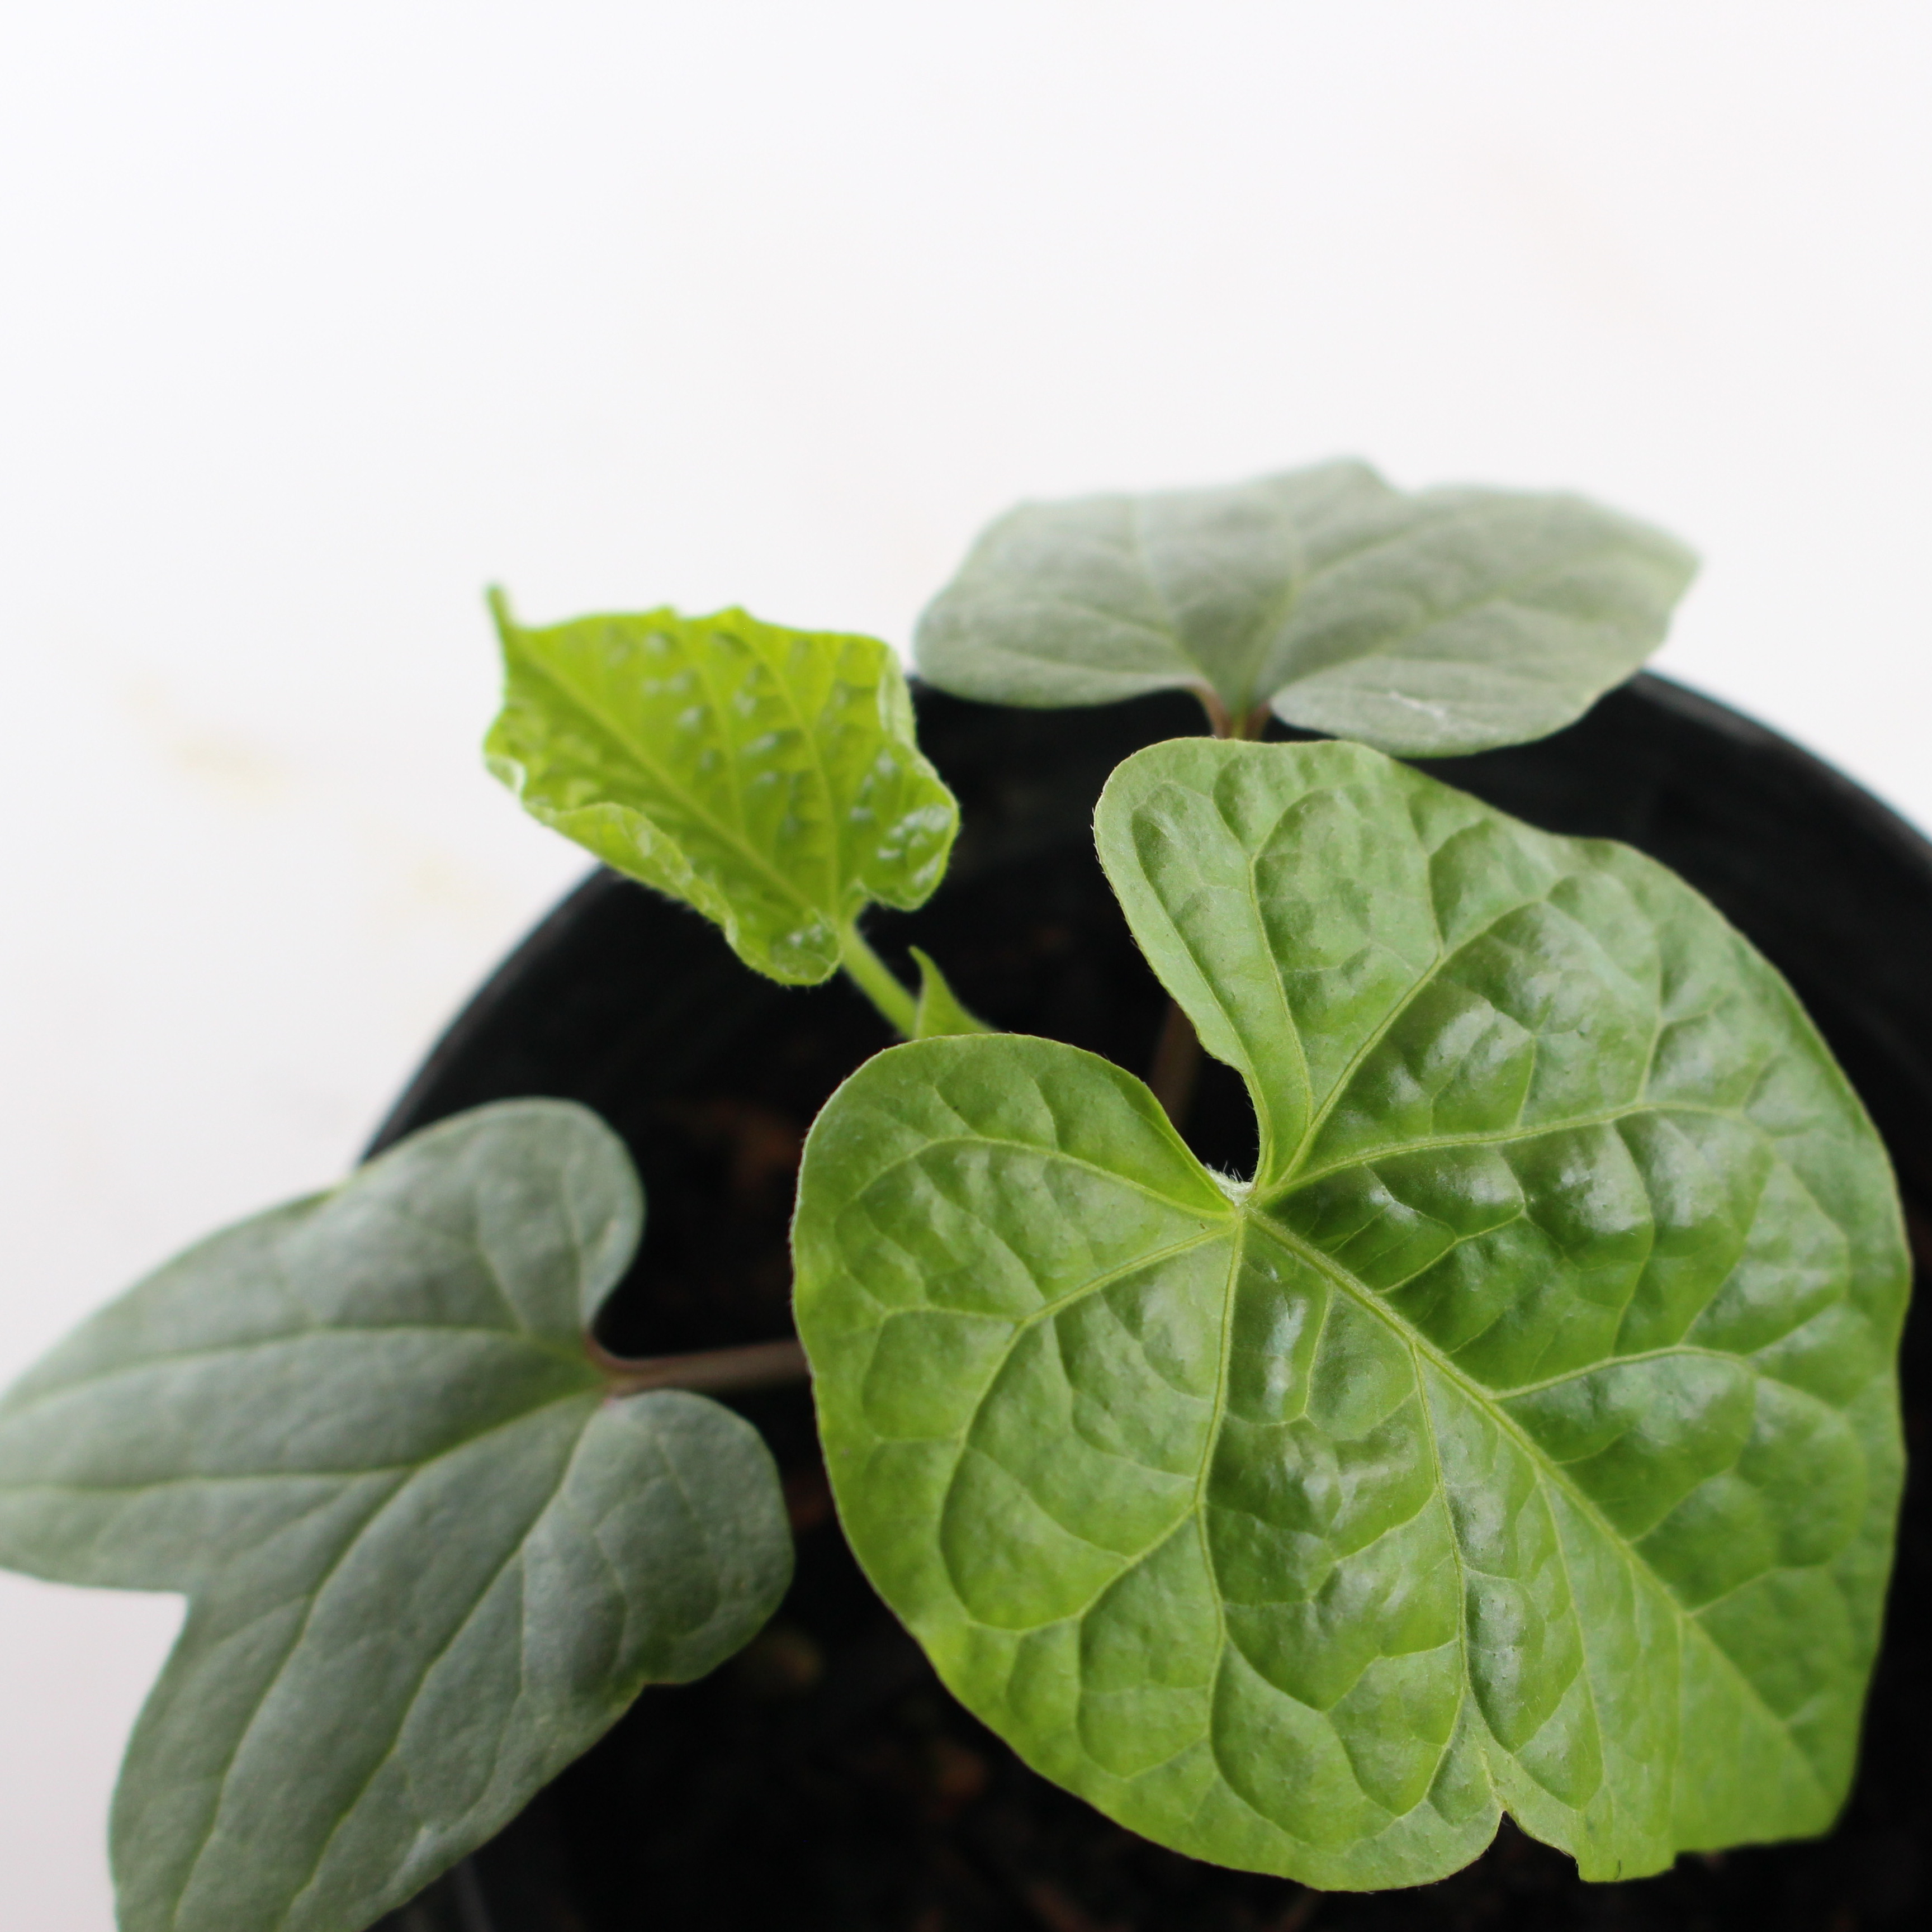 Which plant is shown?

Convolvulus arvensis
